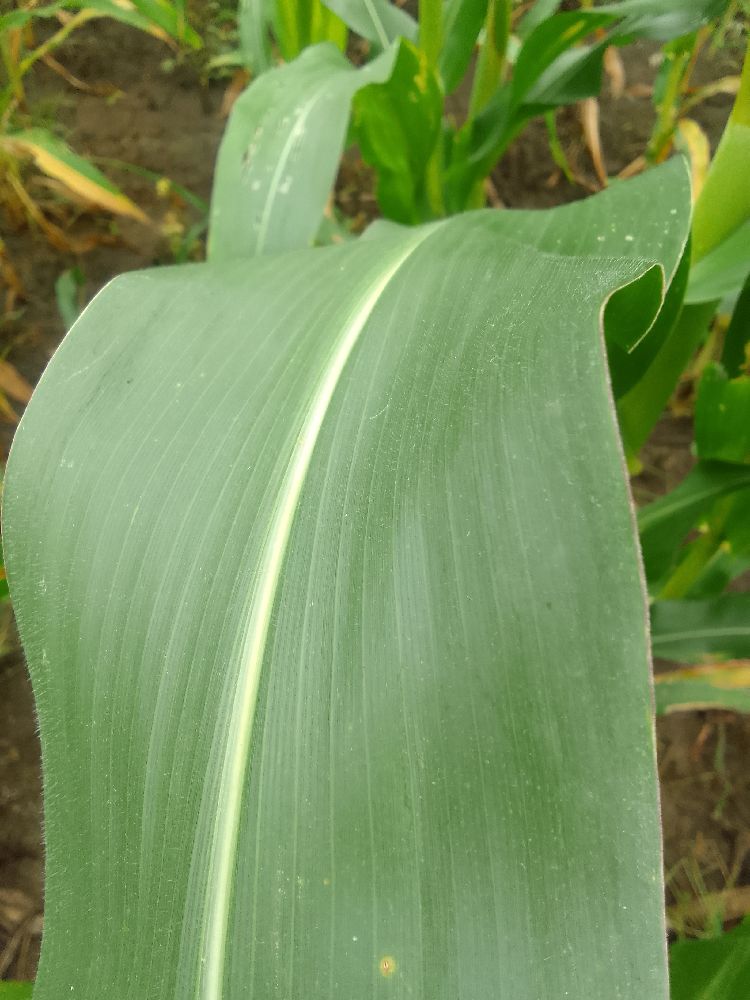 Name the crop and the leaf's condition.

maize, healthy
